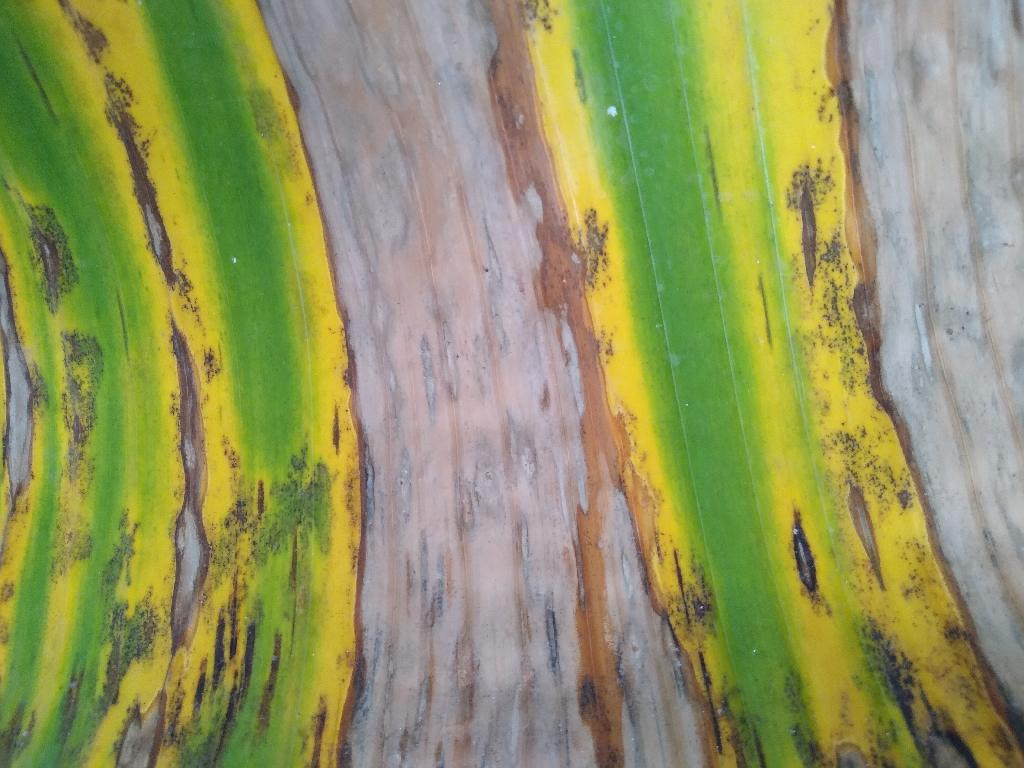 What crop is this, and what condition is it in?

banana, black sigatoka
